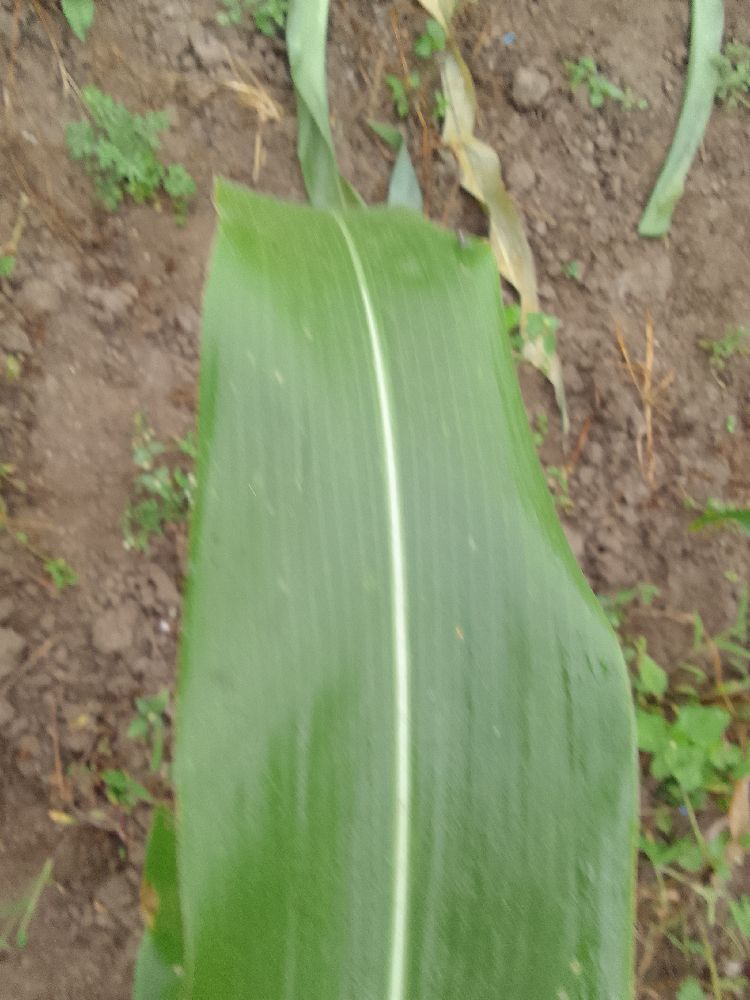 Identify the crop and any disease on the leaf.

maize, healthy
